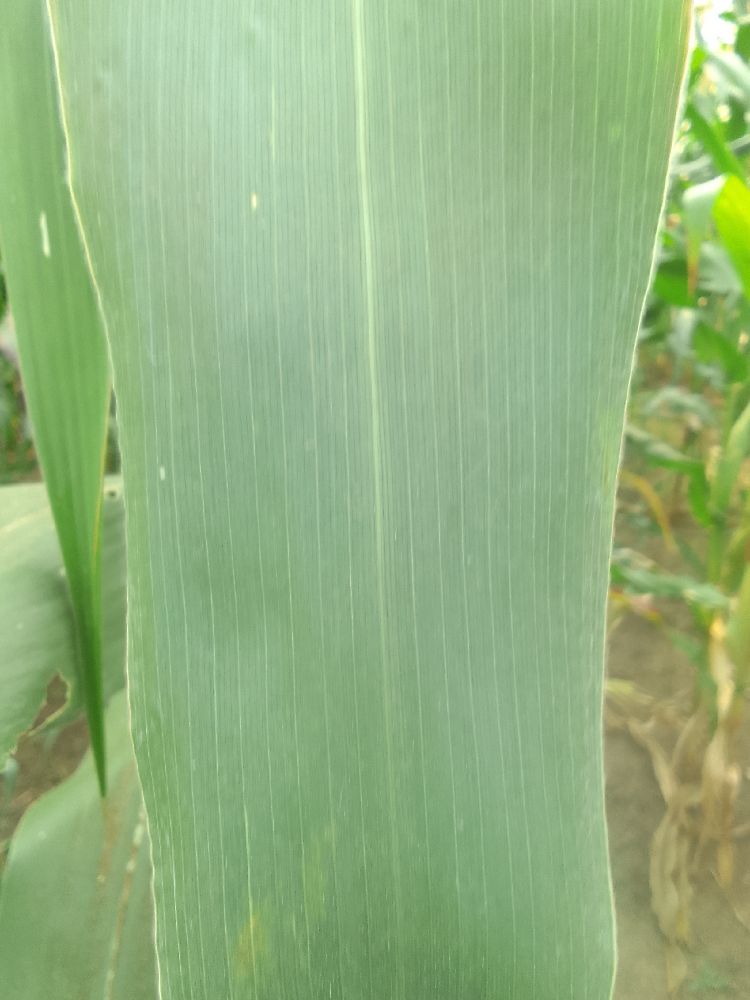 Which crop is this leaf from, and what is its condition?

maize, healthy
